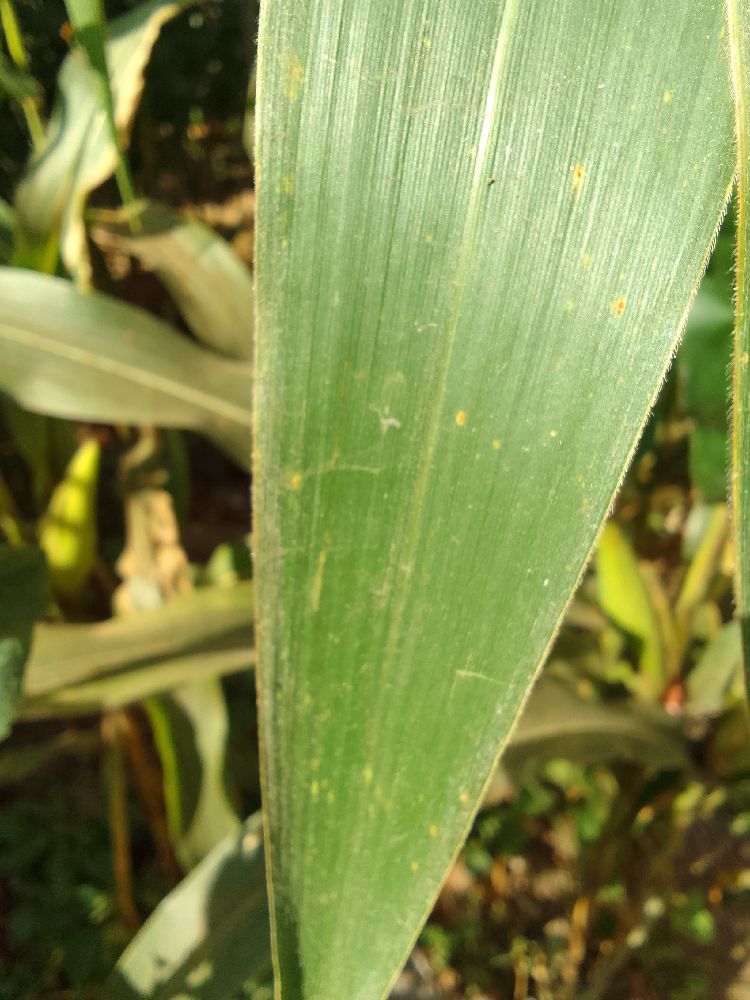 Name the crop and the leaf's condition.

maize, healthy
